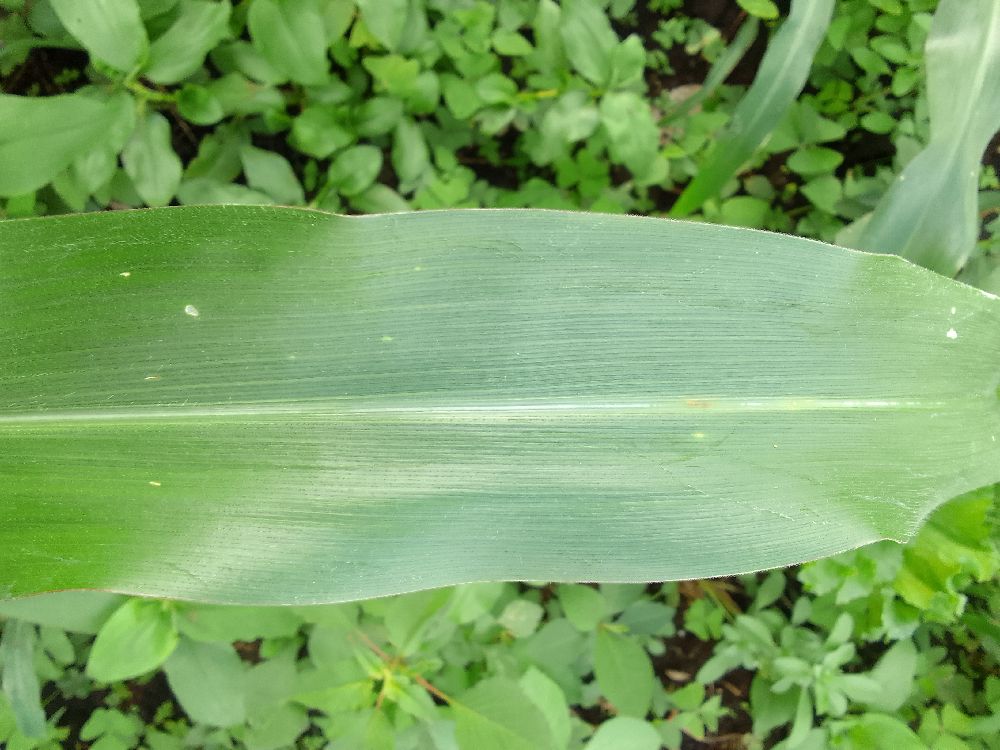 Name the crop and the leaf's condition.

maize, healthy
